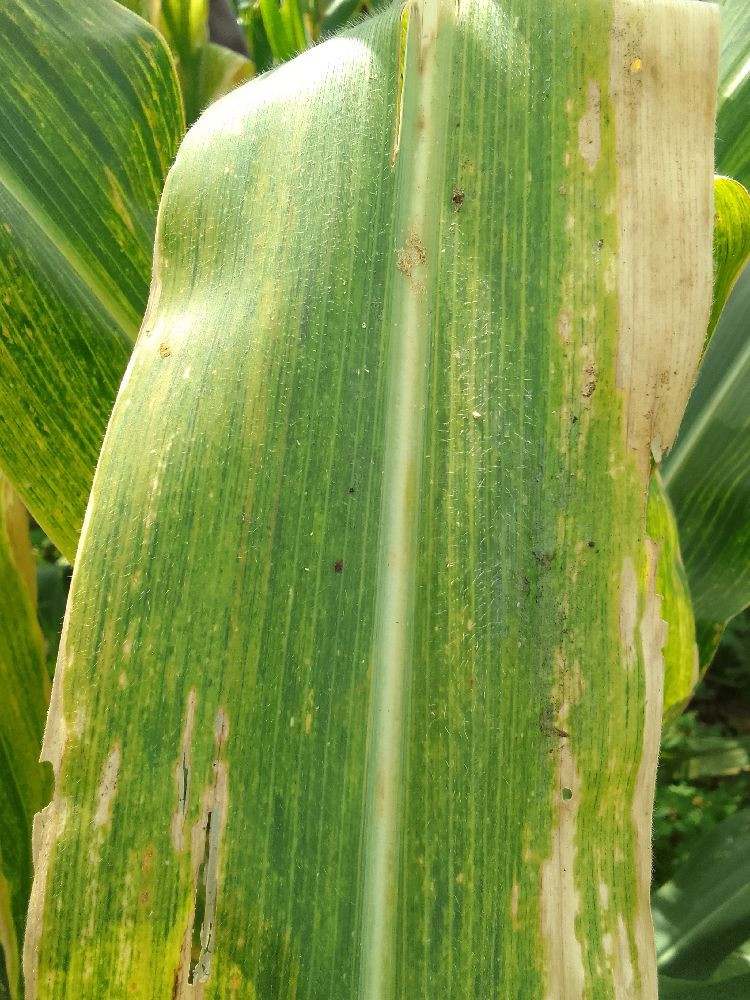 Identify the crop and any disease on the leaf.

maize, maize lethal necrosis
